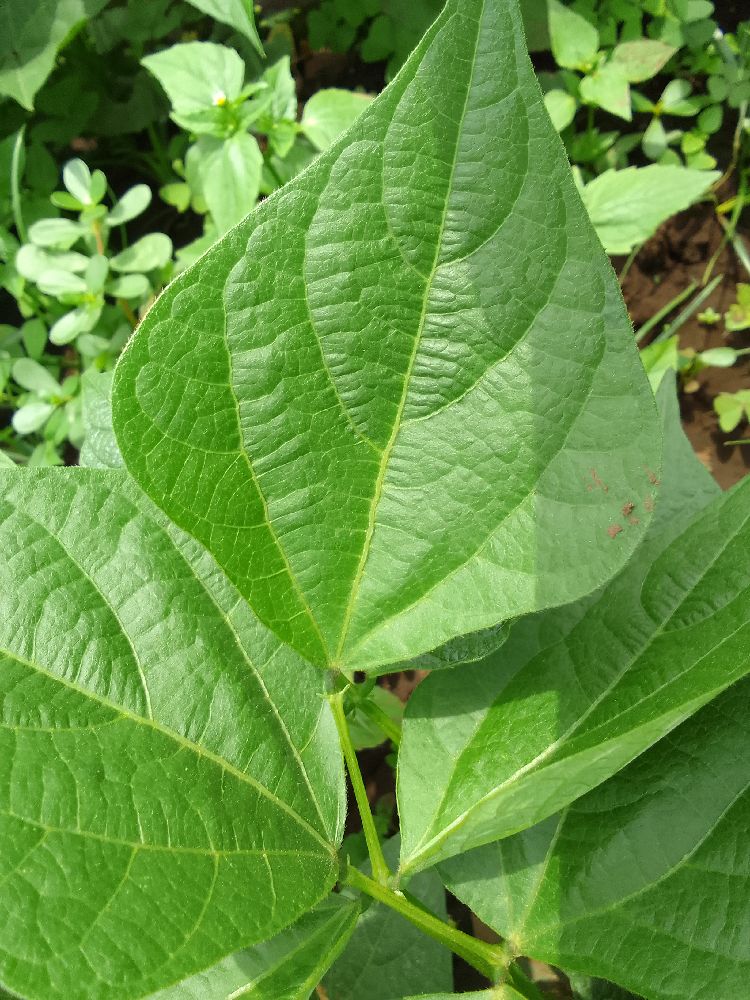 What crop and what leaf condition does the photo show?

common bean, healthy
